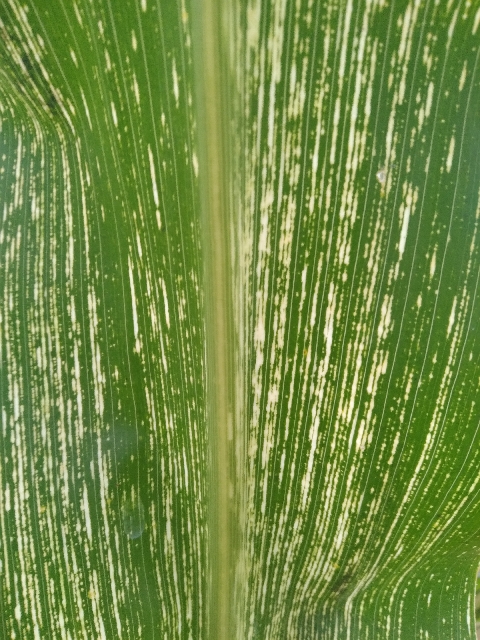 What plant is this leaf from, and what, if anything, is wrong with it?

maize, maize streak virus
